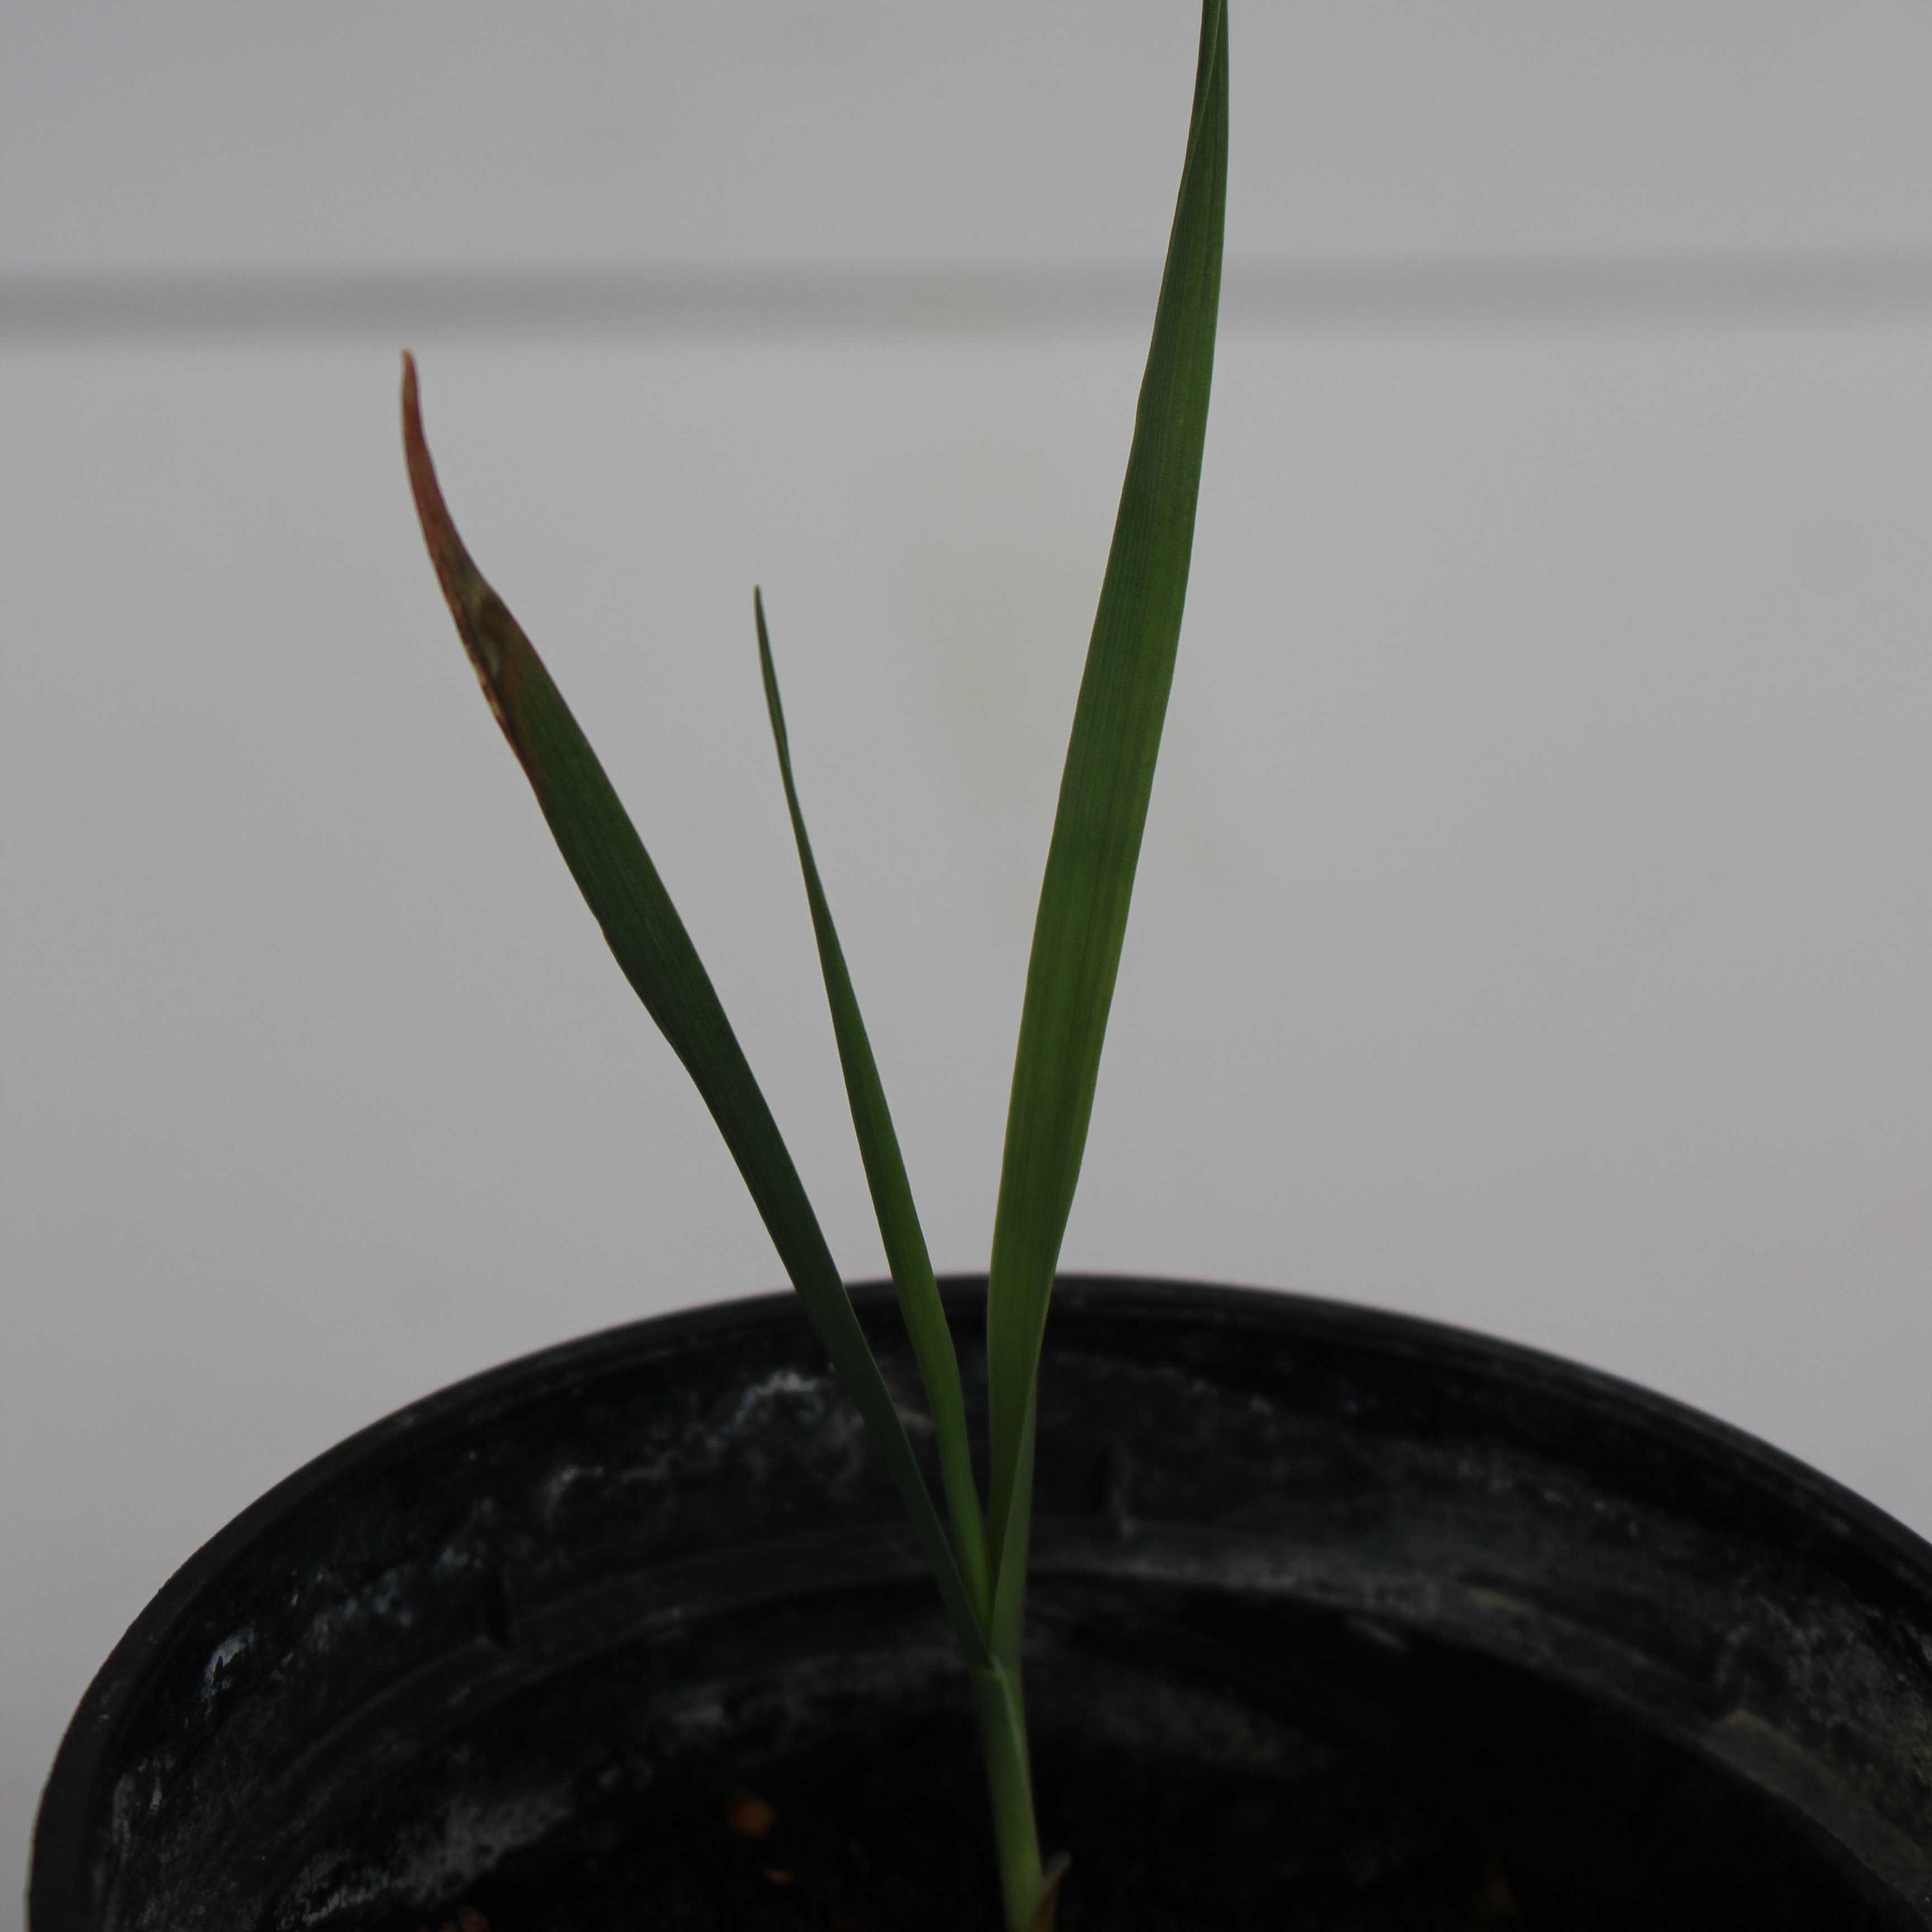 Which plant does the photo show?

Avena sterilis
